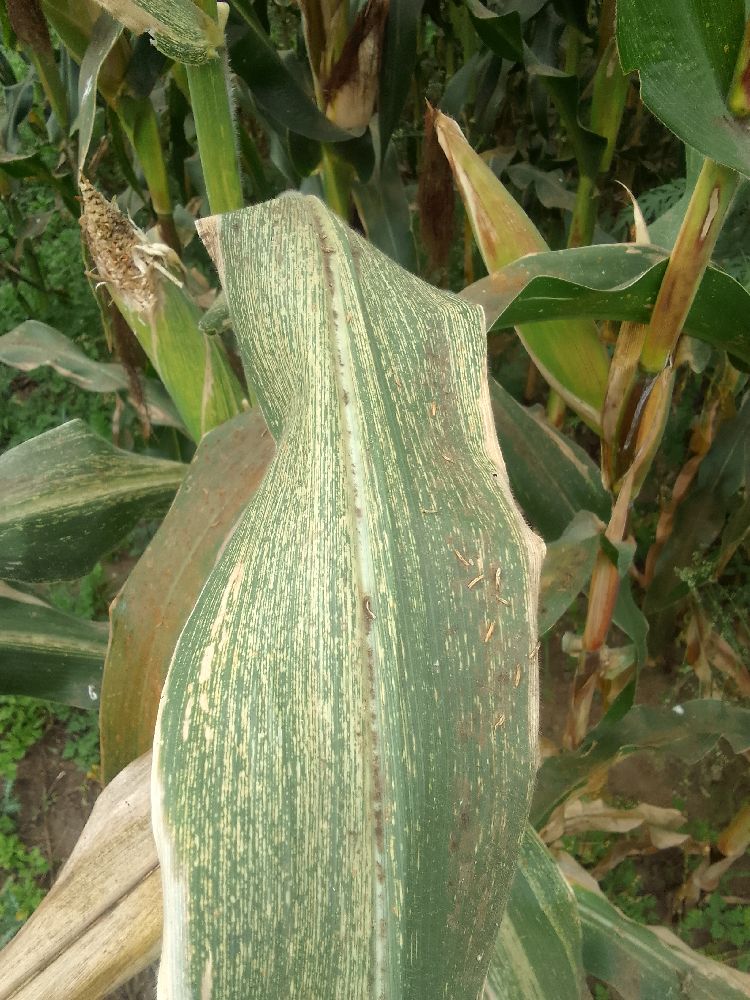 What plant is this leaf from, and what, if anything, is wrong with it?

maize, maize streak virus
